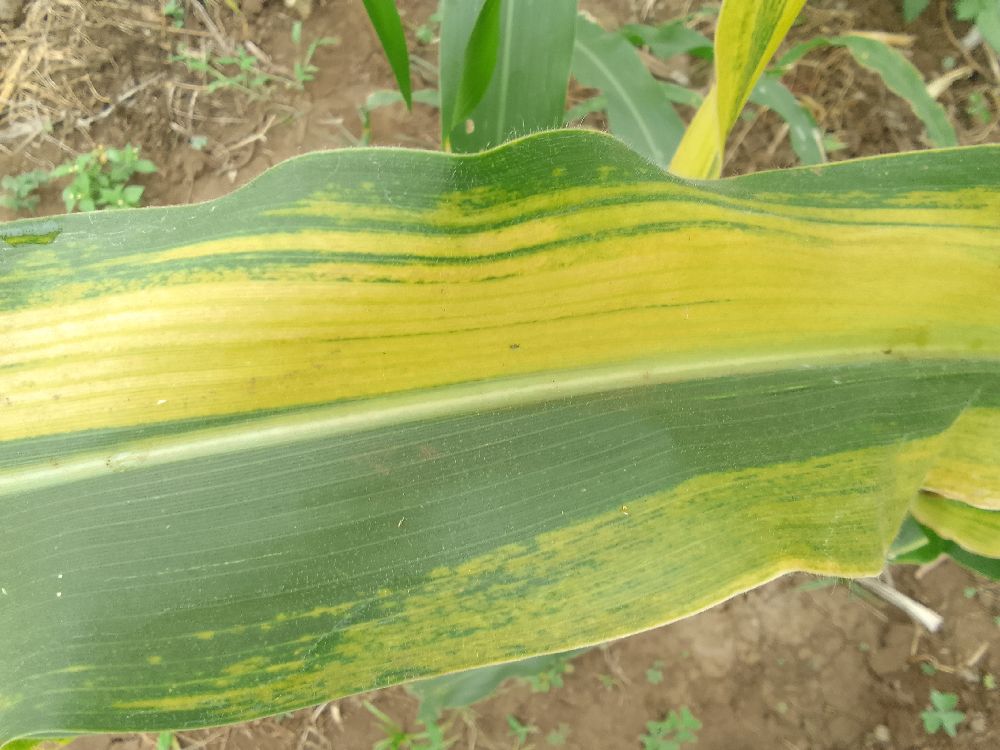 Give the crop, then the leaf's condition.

maize, maize lethal necrosis
